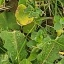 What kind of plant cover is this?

structured weed
